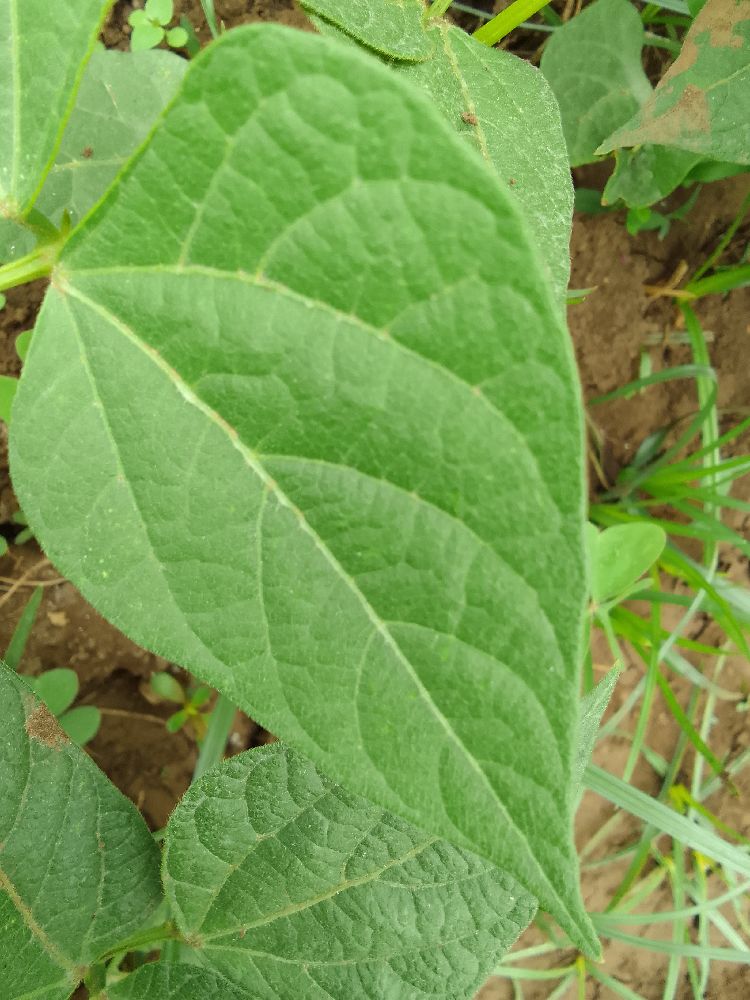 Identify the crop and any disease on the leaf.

common bean, healthy
